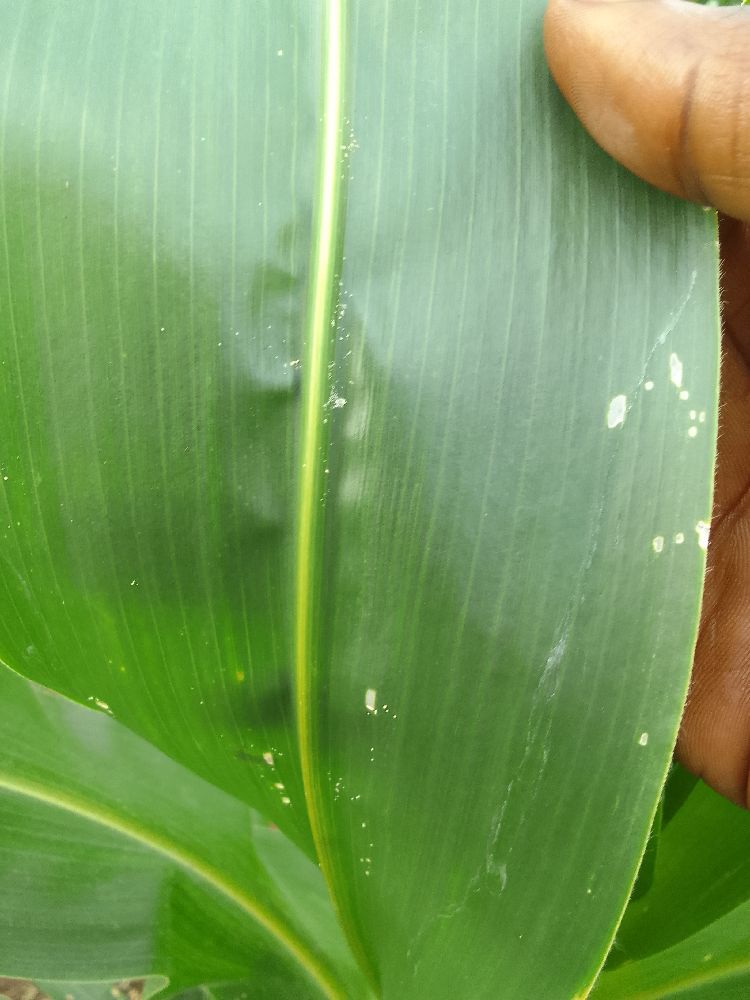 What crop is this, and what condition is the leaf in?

maize, healthy
